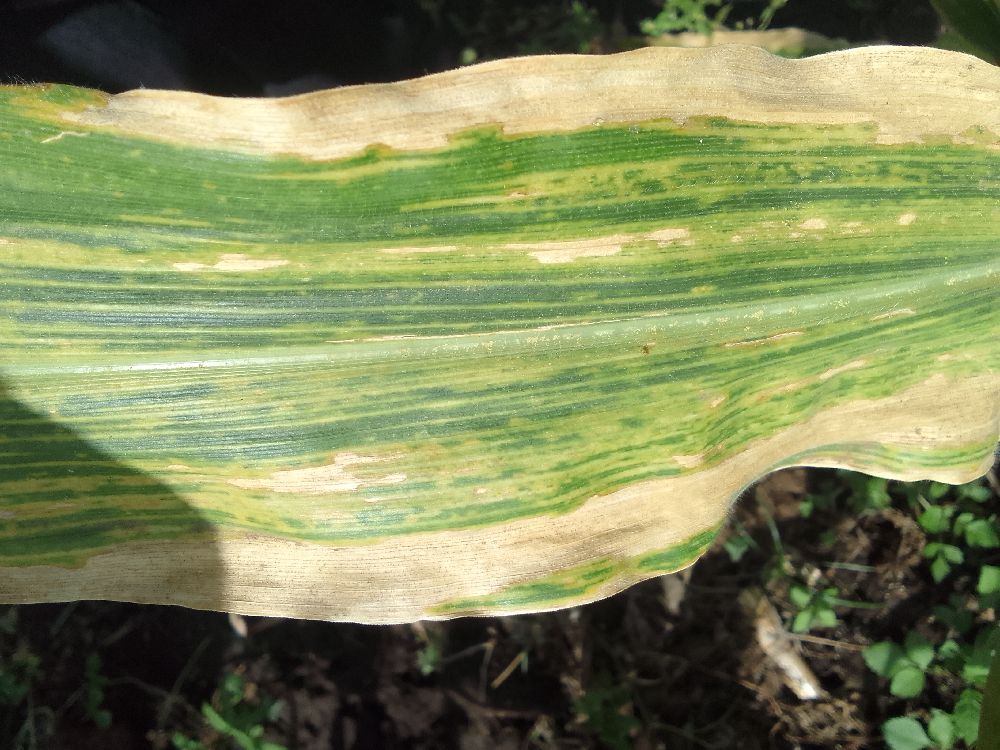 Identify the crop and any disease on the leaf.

maize, maize lethal necrosis
